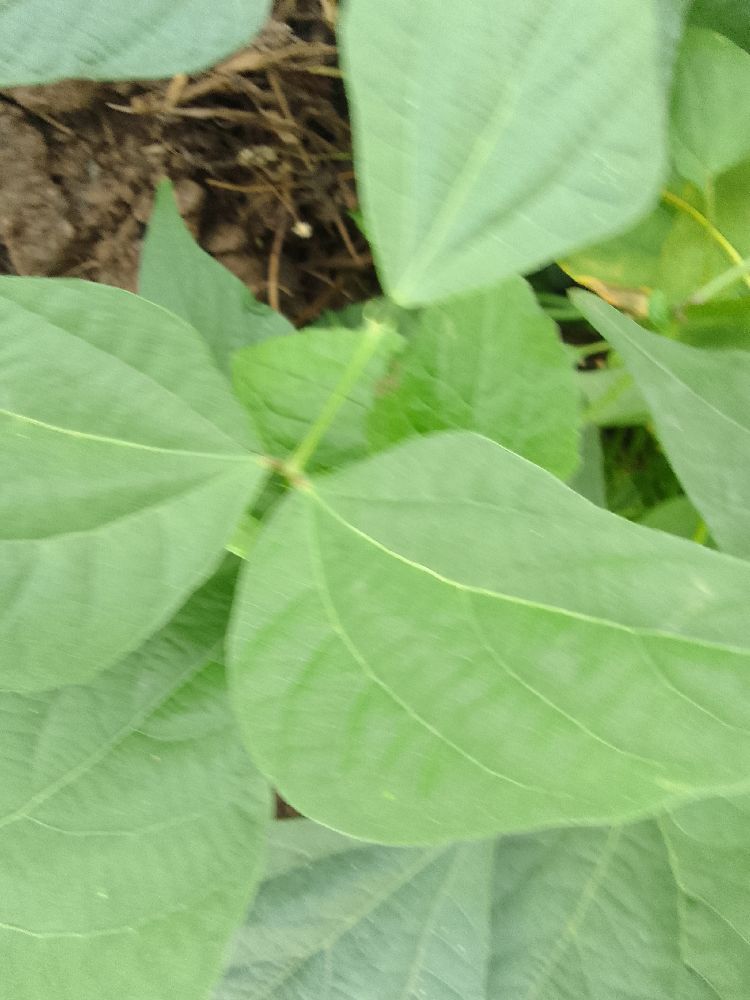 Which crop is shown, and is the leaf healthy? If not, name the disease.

common bean, healthy
